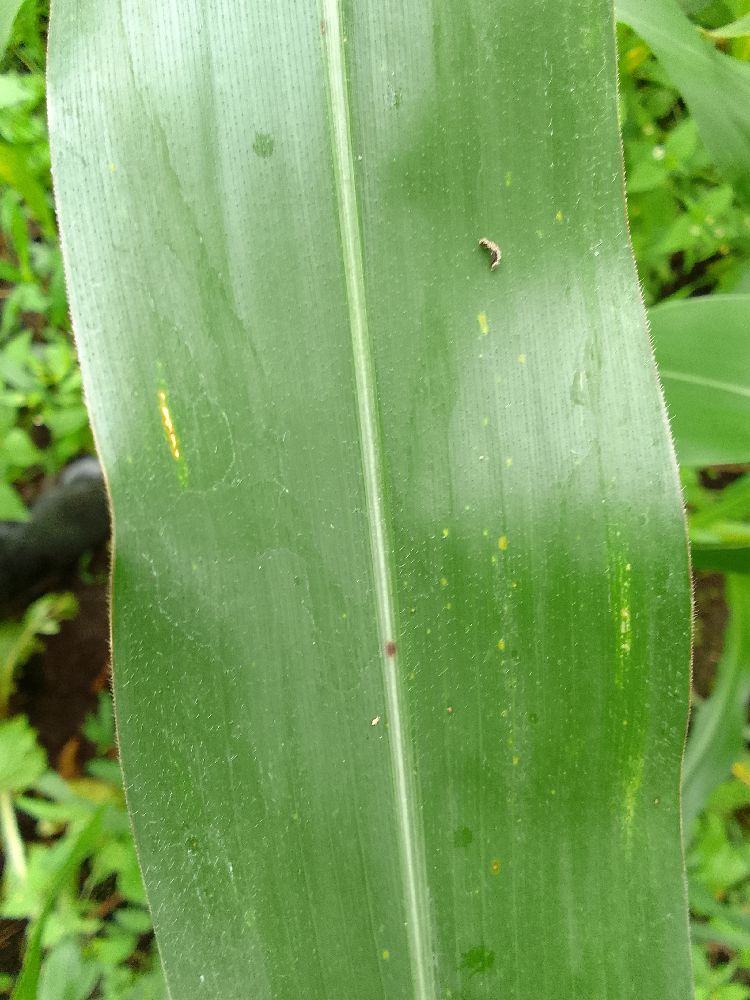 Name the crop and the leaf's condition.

maize, healthy
